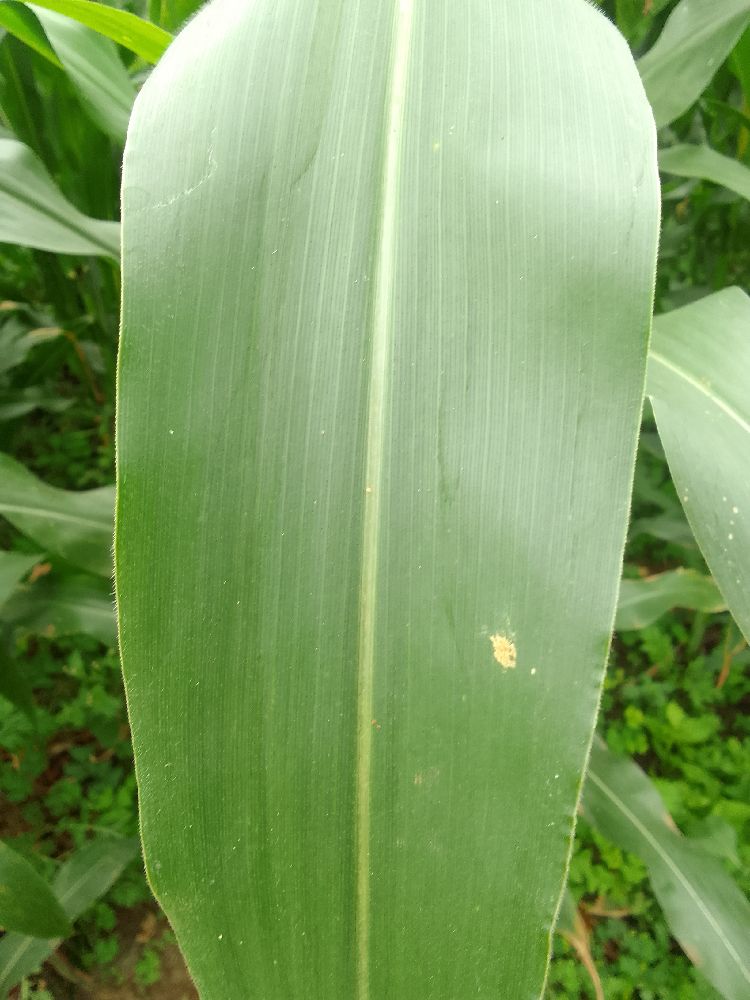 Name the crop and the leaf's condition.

maize, healthy
